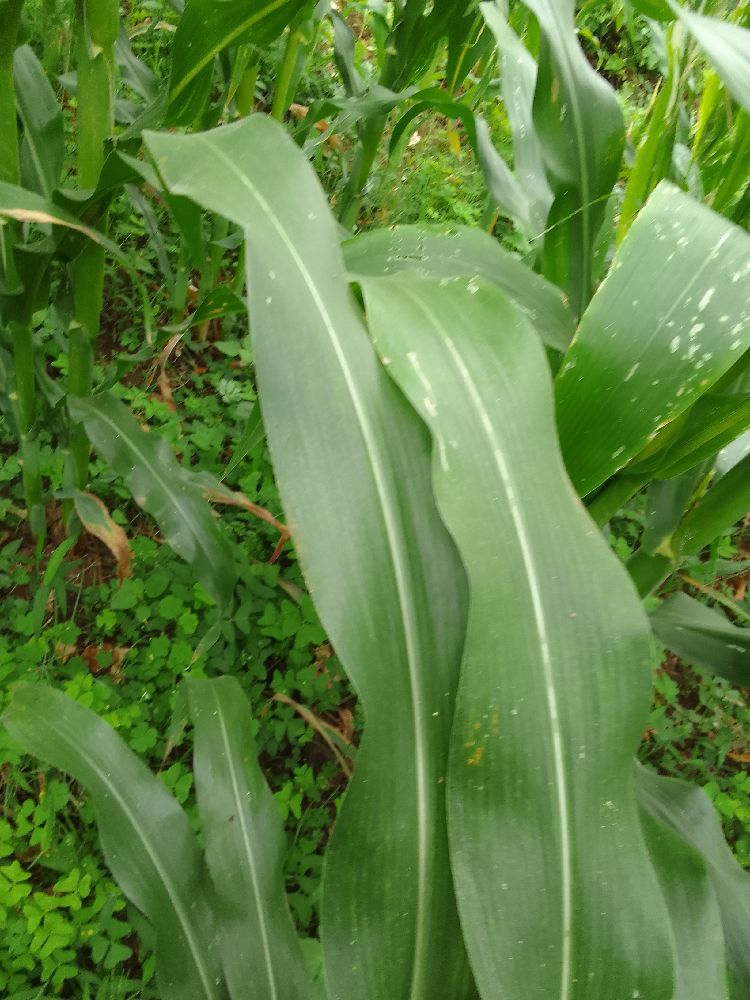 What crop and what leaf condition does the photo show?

maize, healthy
